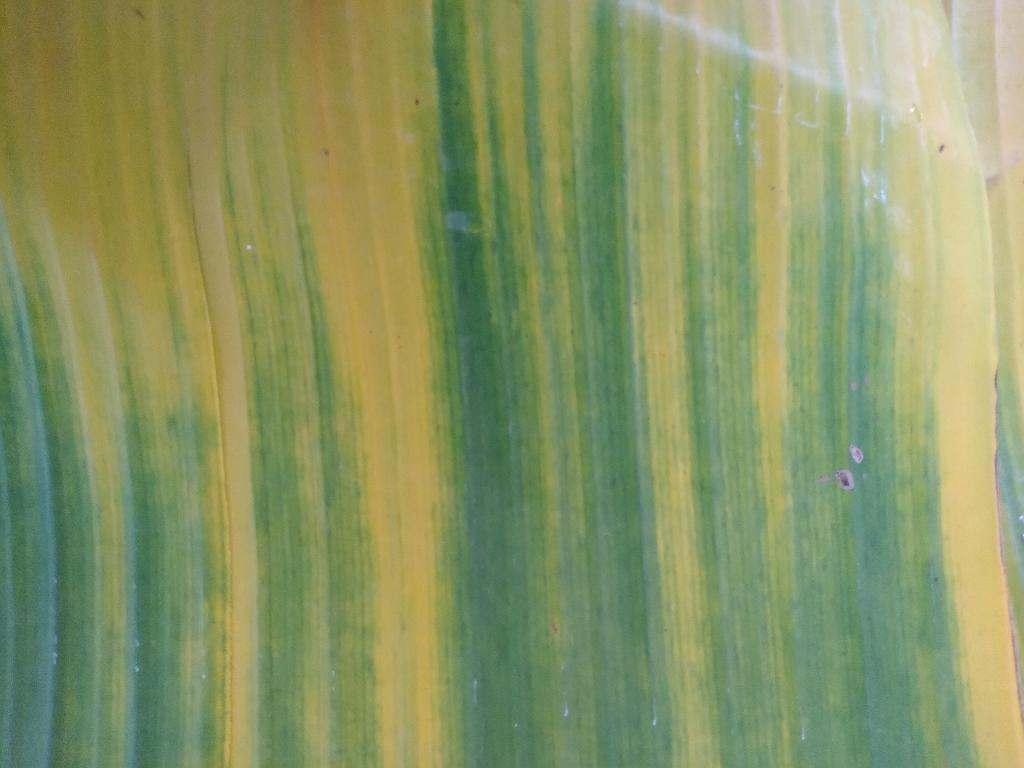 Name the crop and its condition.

banana, fusarium wilt race 1
